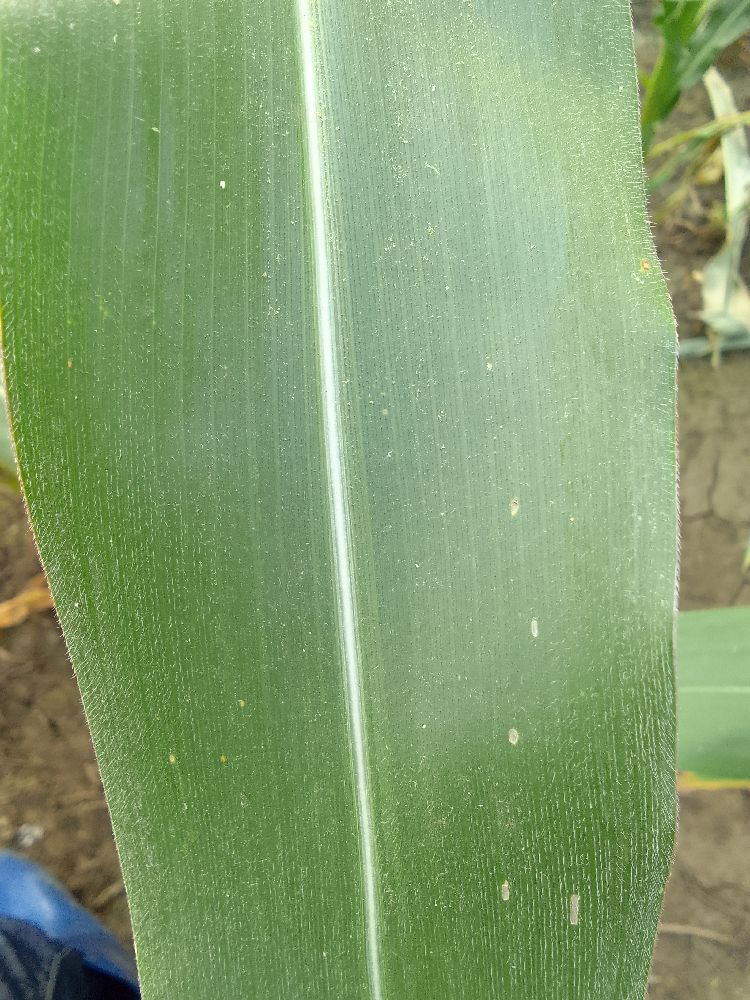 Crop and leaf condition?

maize, healthy
